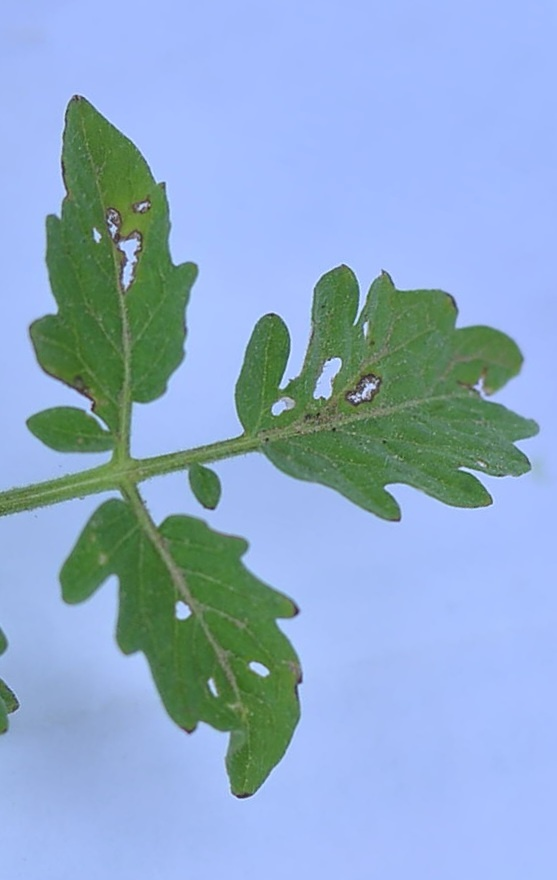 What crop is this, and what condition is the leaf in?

tomato, infected
